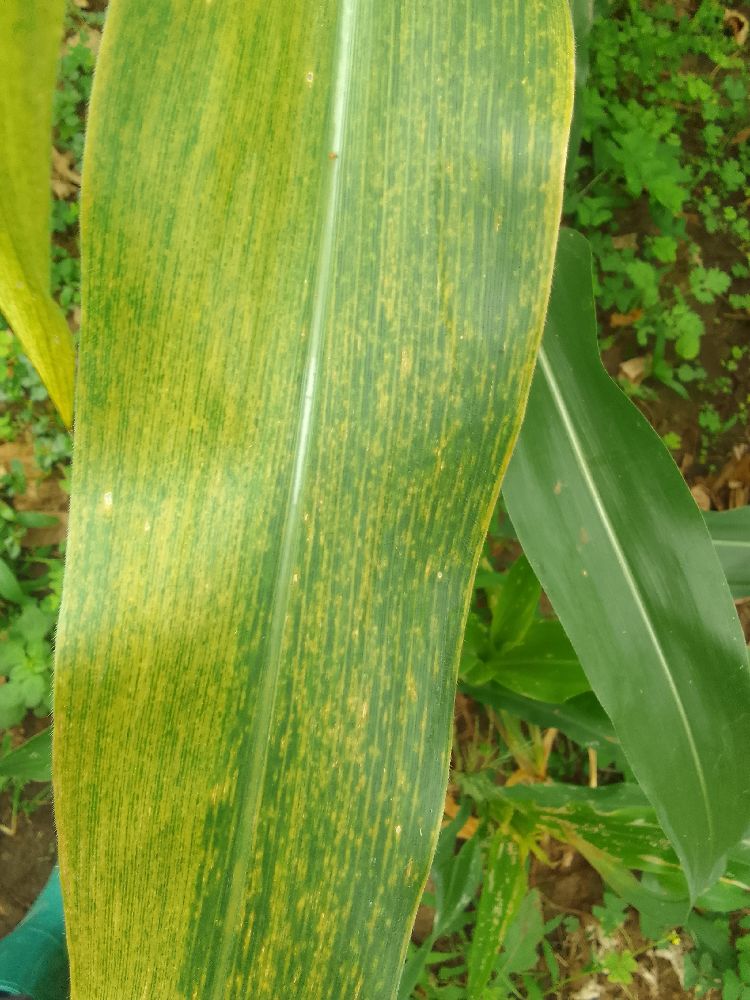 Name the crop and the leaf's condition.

maize, maize lethal necrosis
